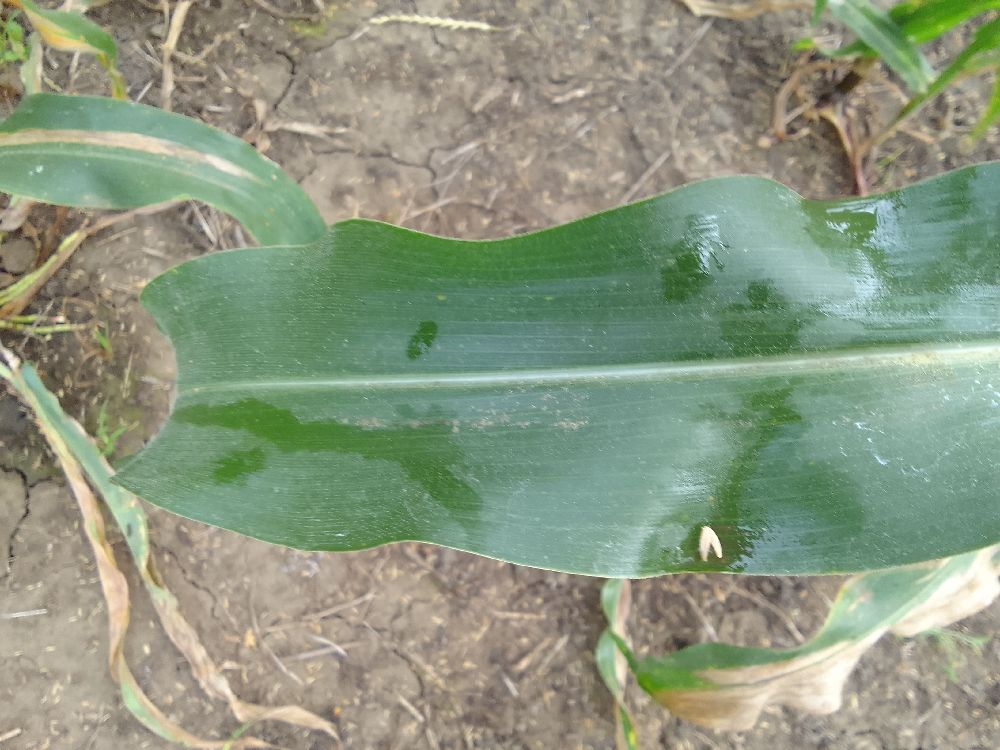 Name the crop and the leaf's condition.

maize, healthy
